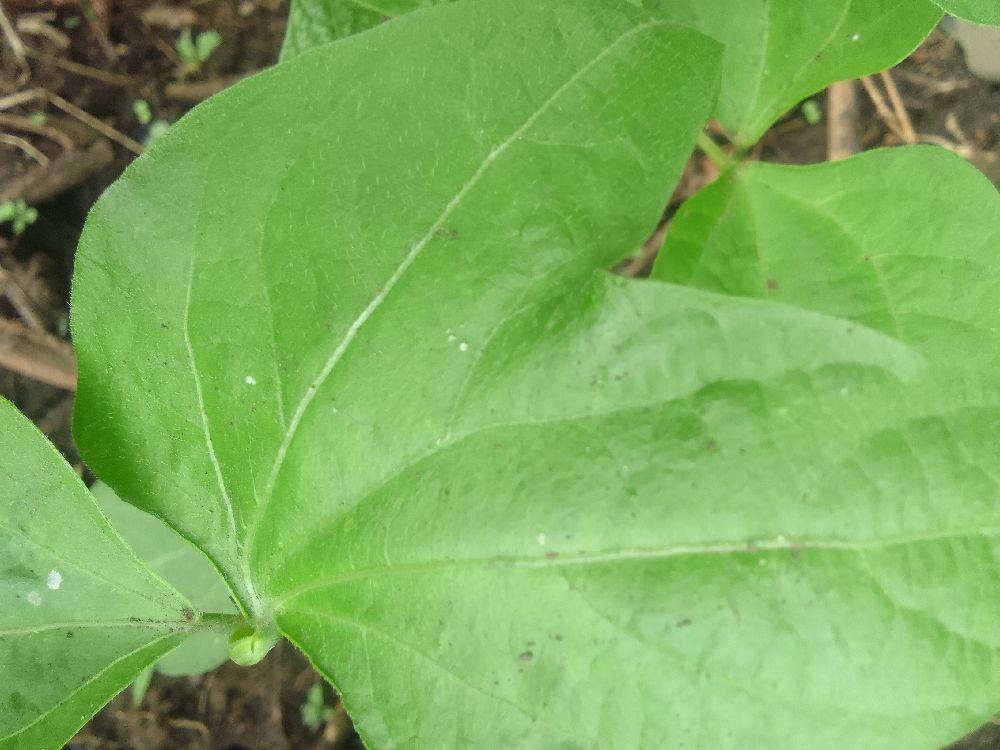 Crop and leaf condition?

common bean, healthy
